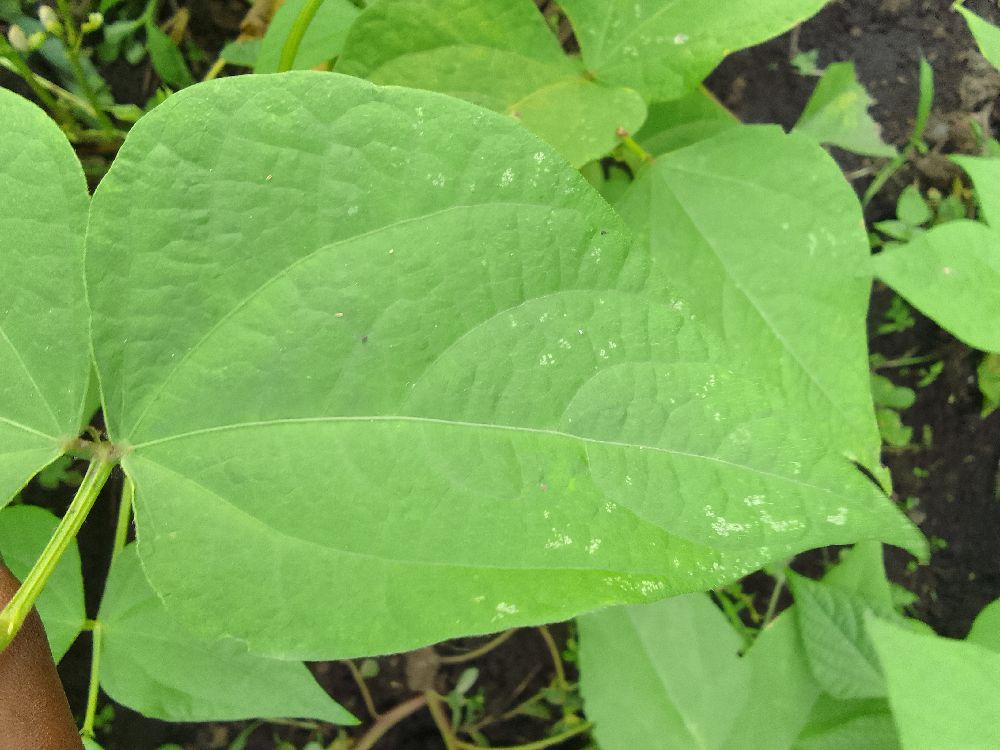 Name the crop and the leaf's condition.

common bean, healthy
